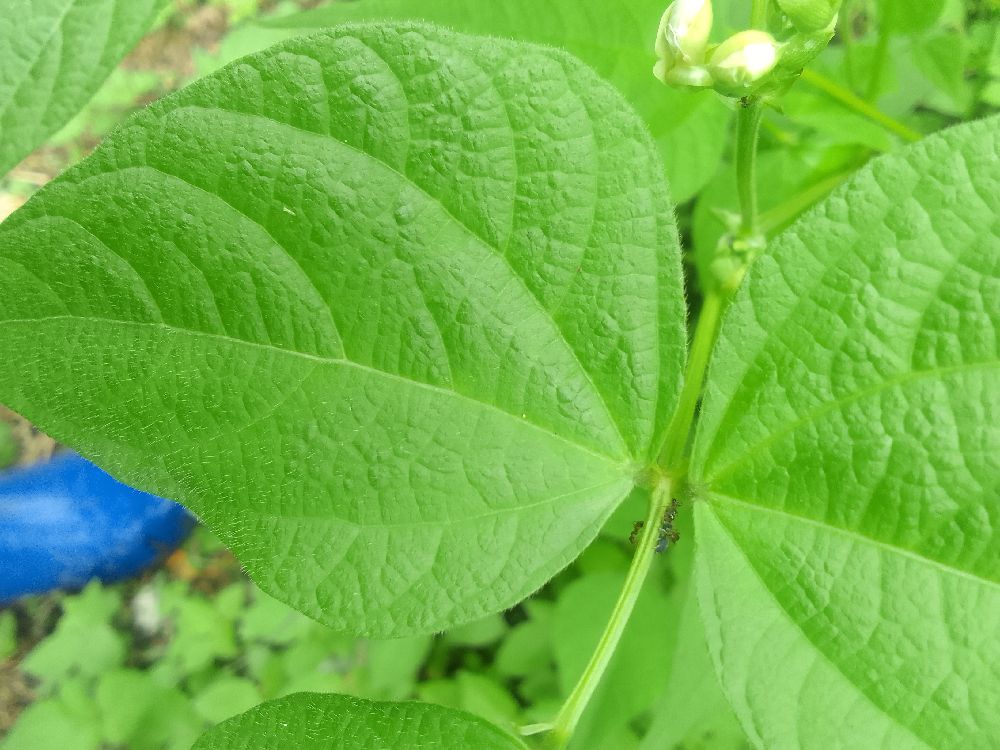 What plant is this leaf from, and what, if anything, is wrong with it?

common bean, healthy
